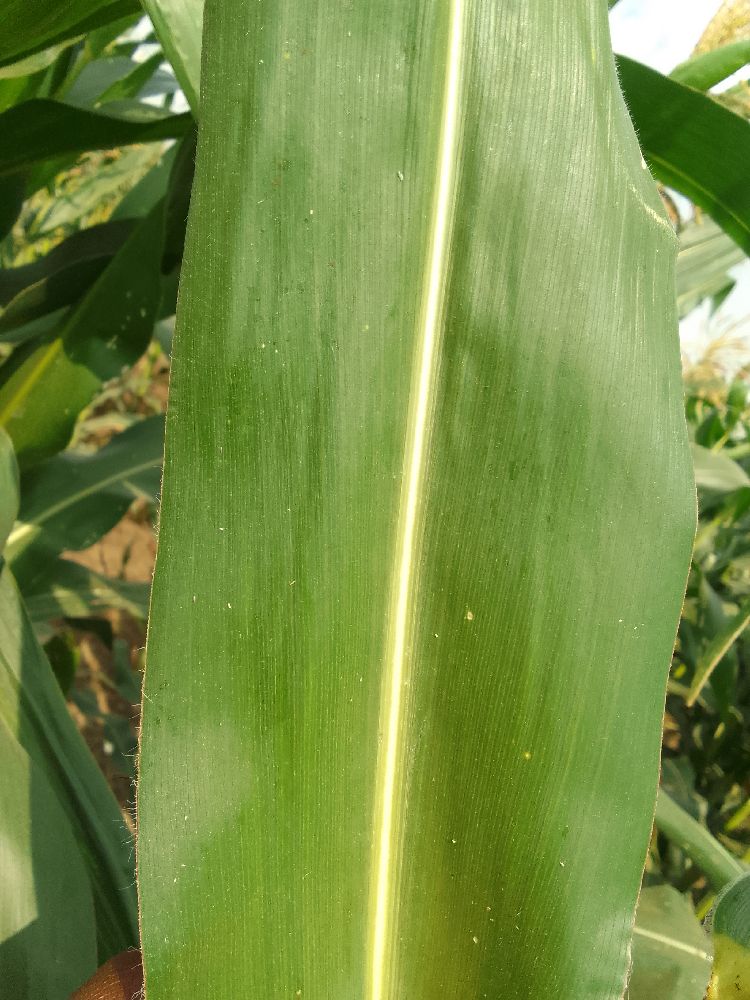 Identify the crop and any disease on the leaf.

maize, healthy
